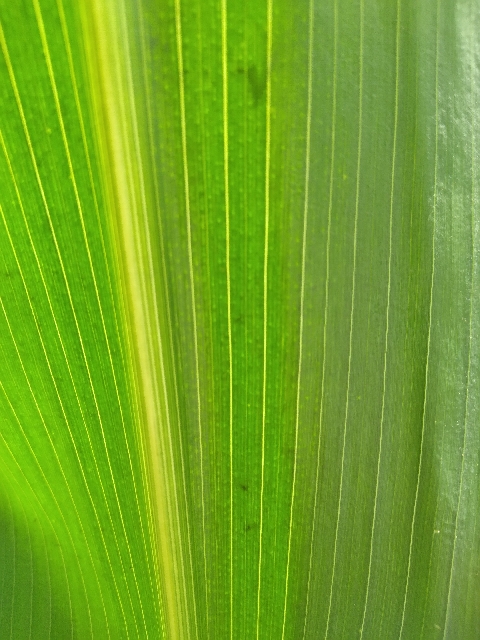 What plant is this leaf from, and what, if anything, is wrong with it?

maize, healthy
